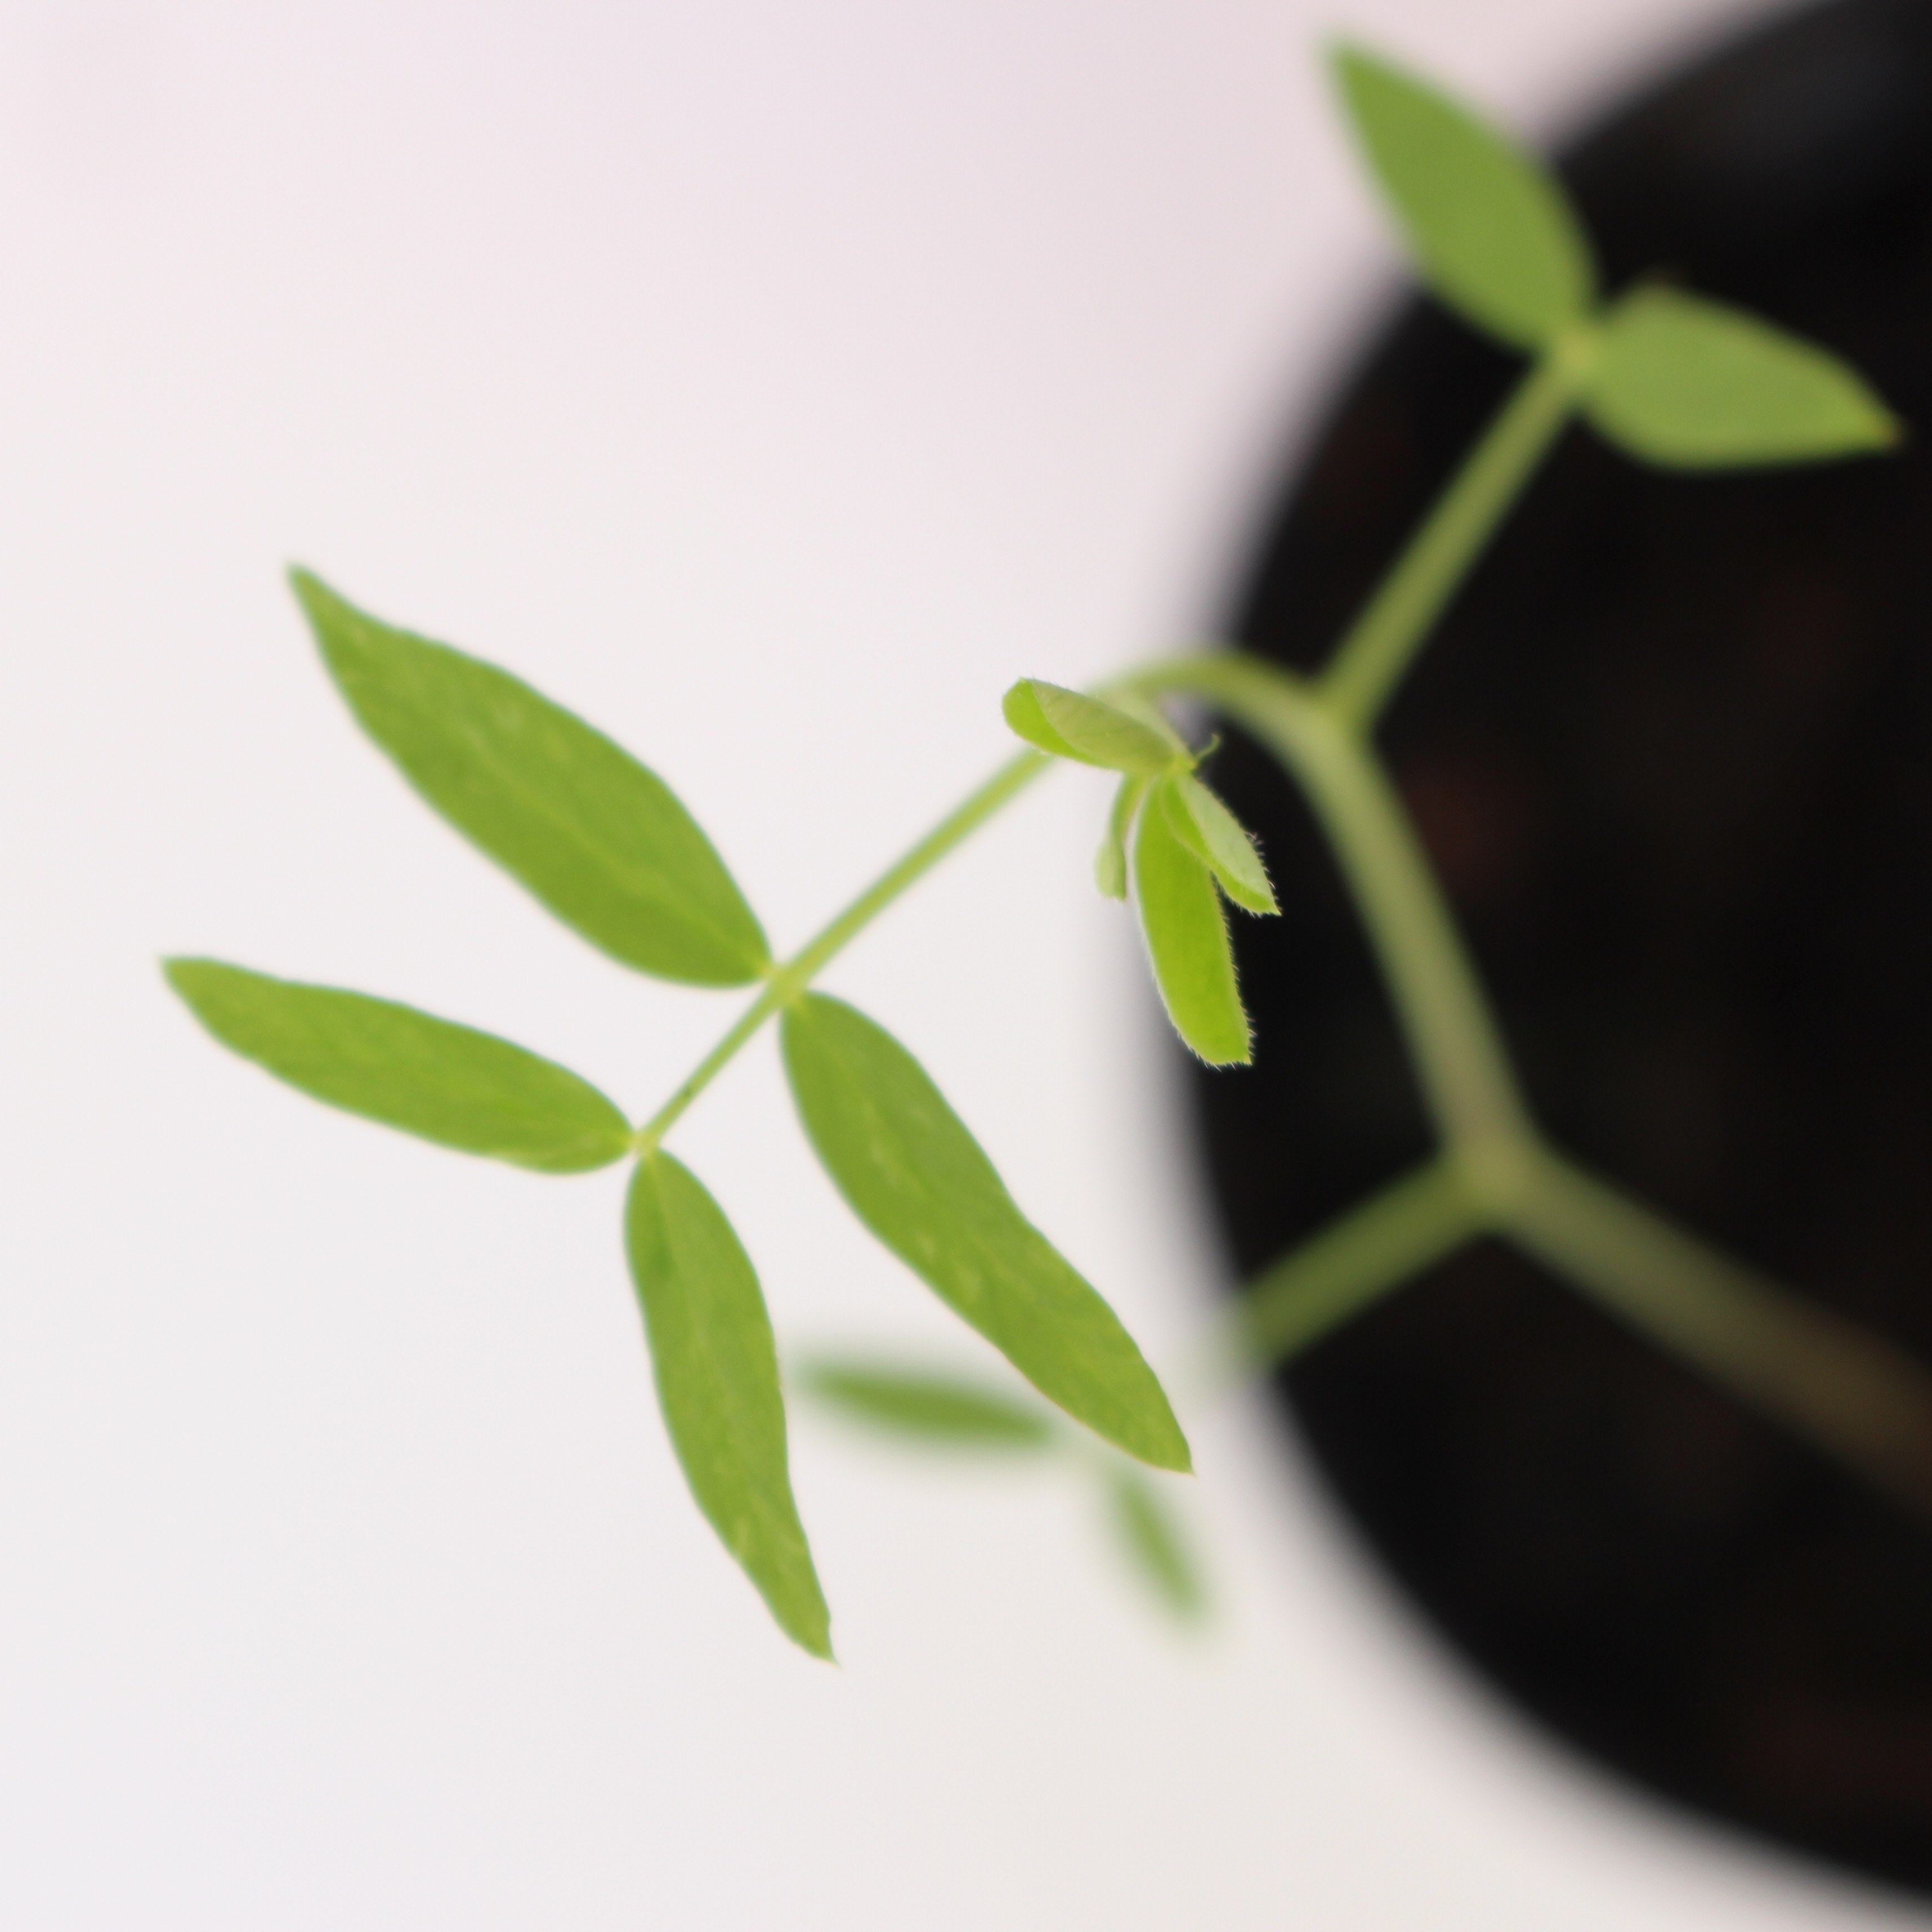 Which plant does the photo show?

Vicia sativa
